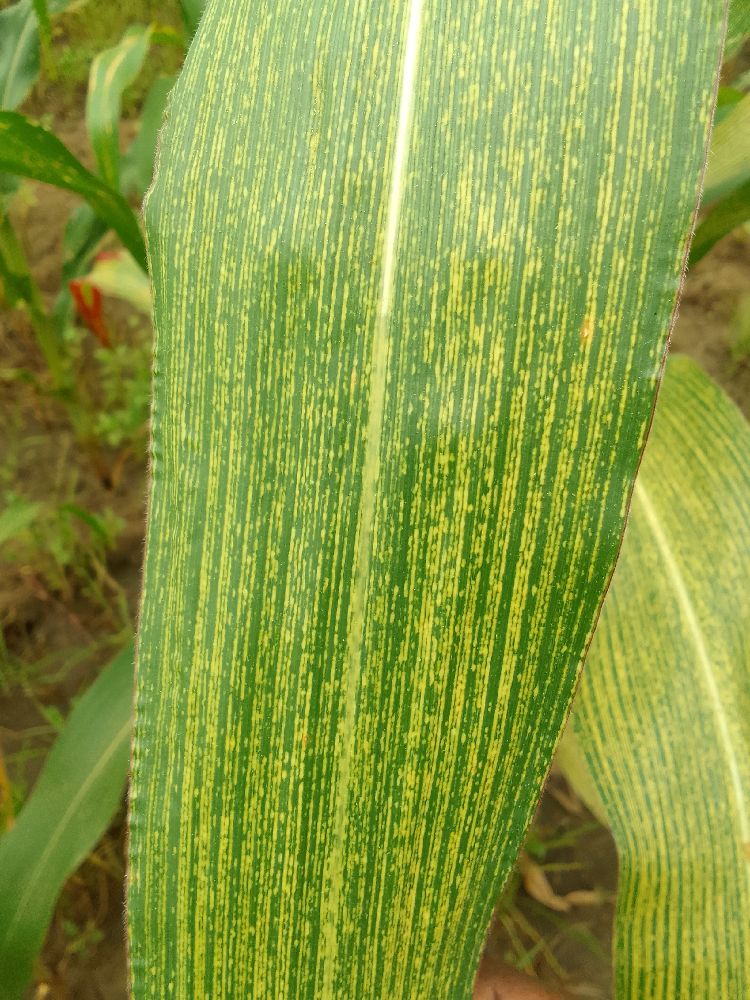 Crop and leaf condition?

maize, maize streak virus
